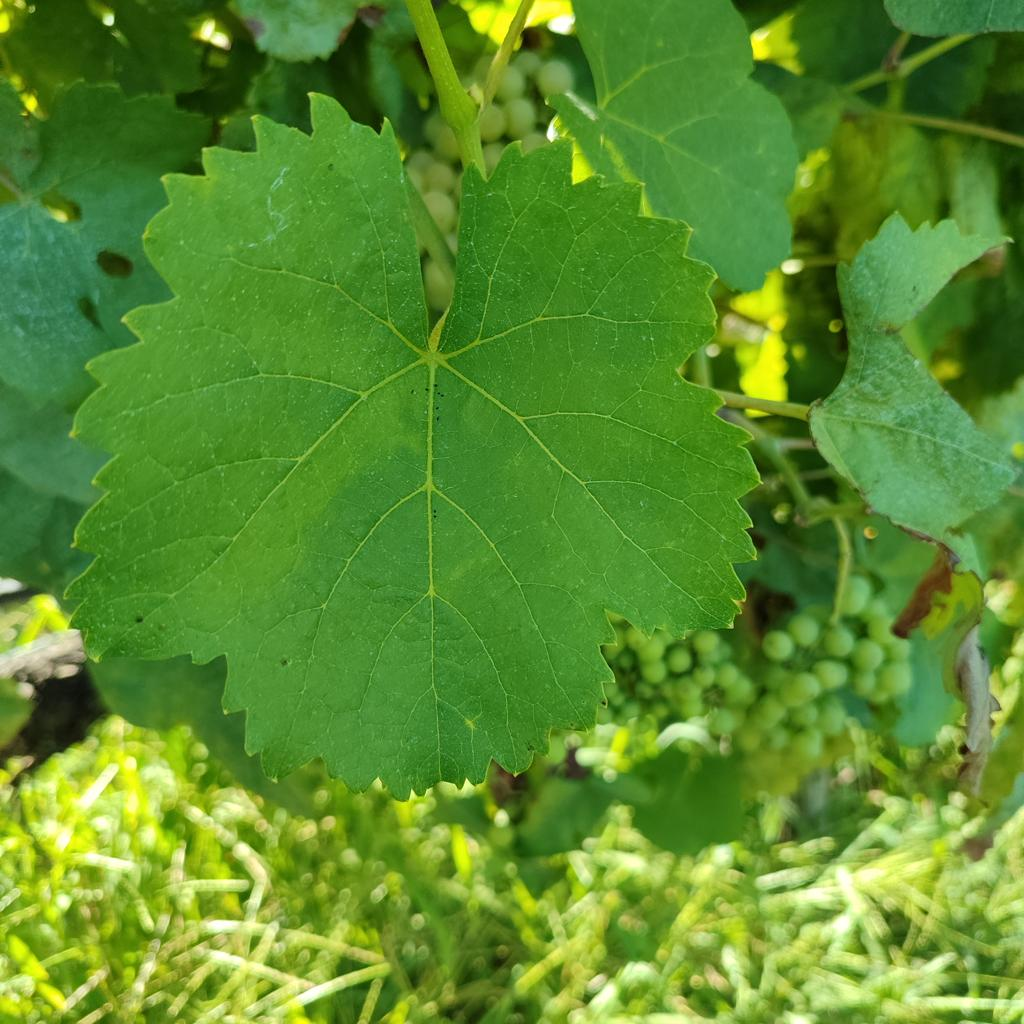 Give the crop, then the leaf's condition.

grapevine, healthy
